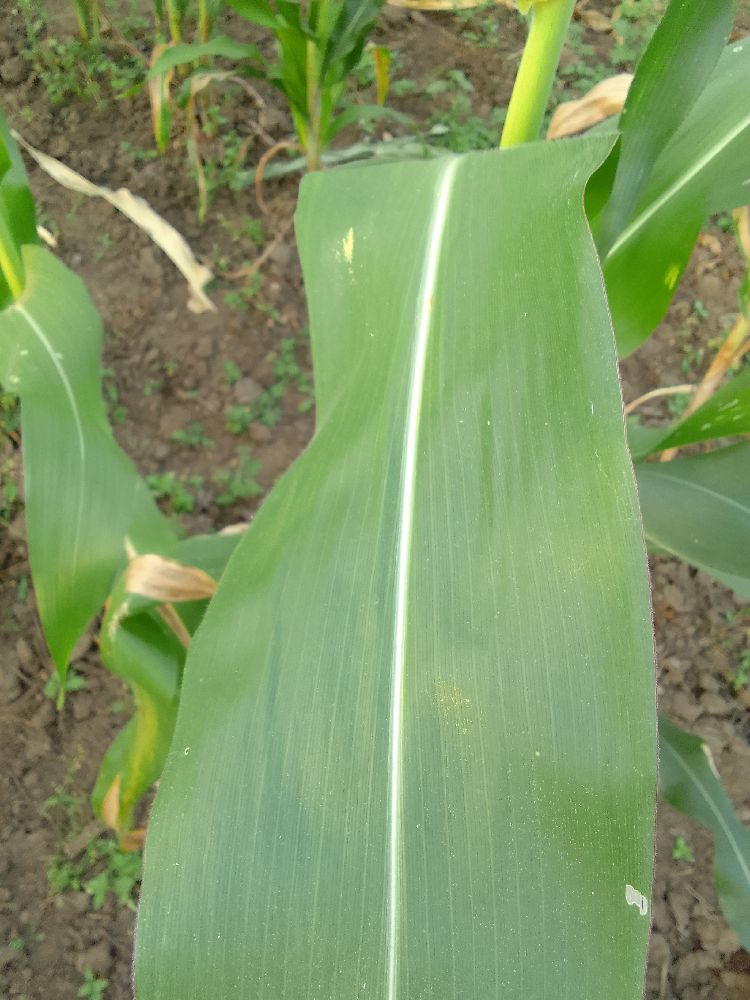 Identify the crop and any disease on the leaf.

maize, healthy
